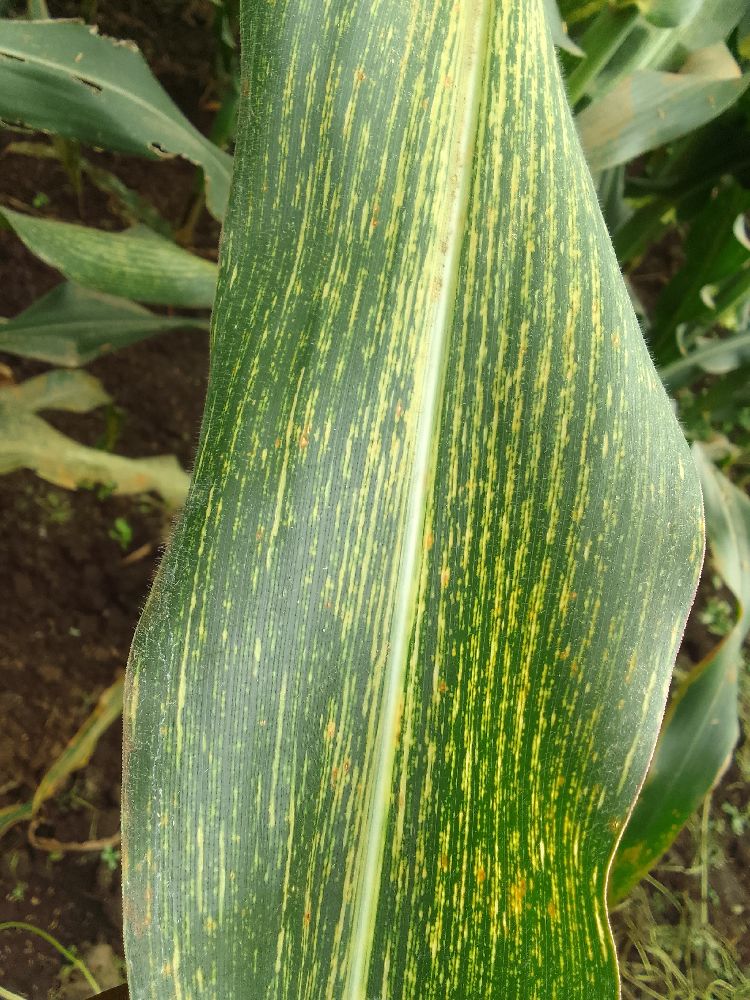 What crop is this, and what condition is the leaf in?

maize, maize streak virus
